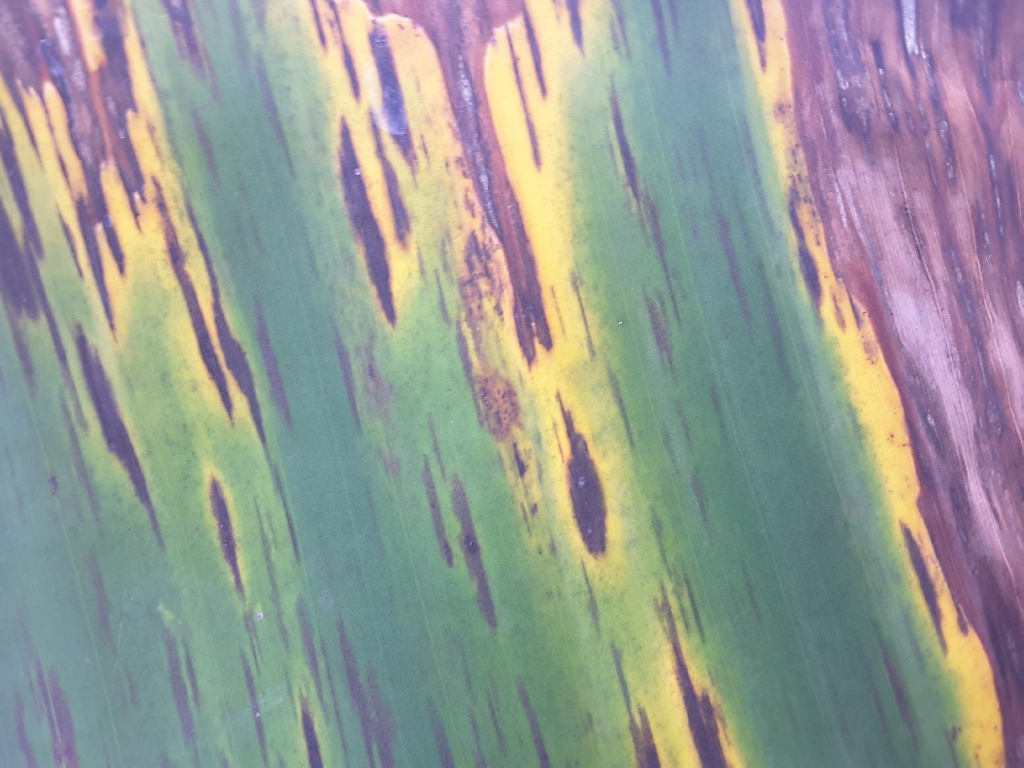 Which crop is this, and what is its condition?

banana, black sigatoka
